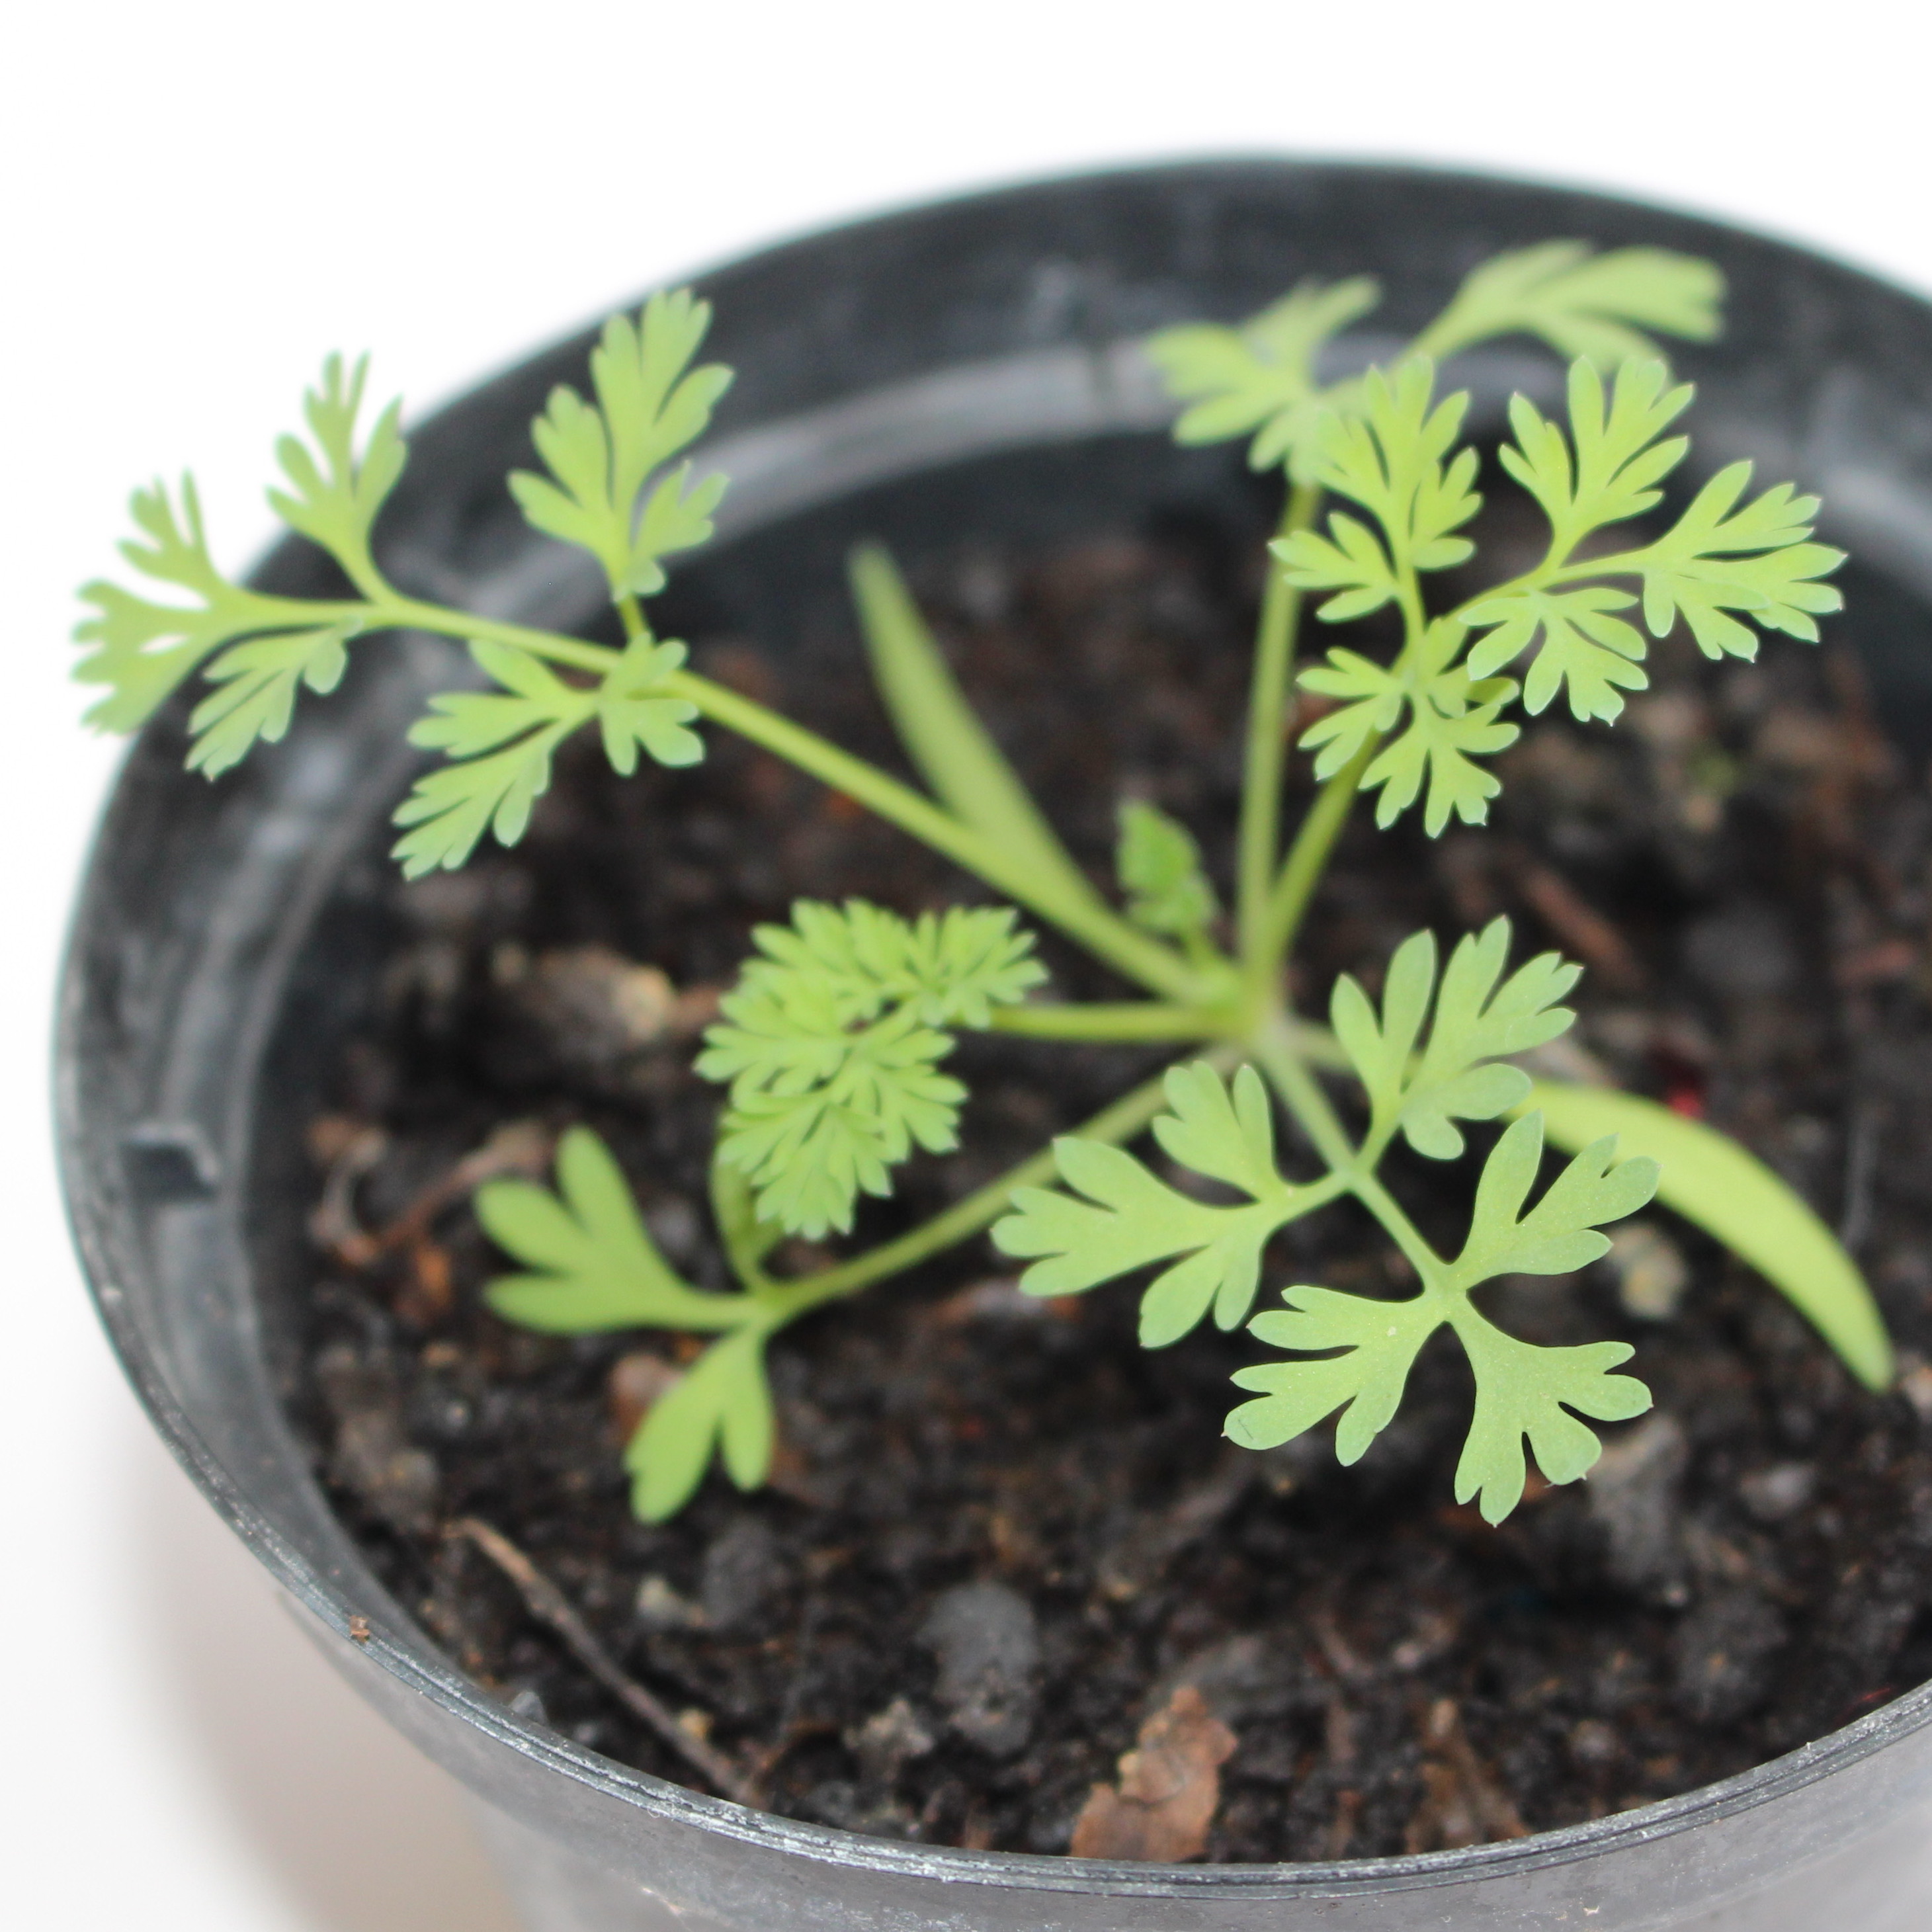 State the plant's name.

Fumaria officinalis
